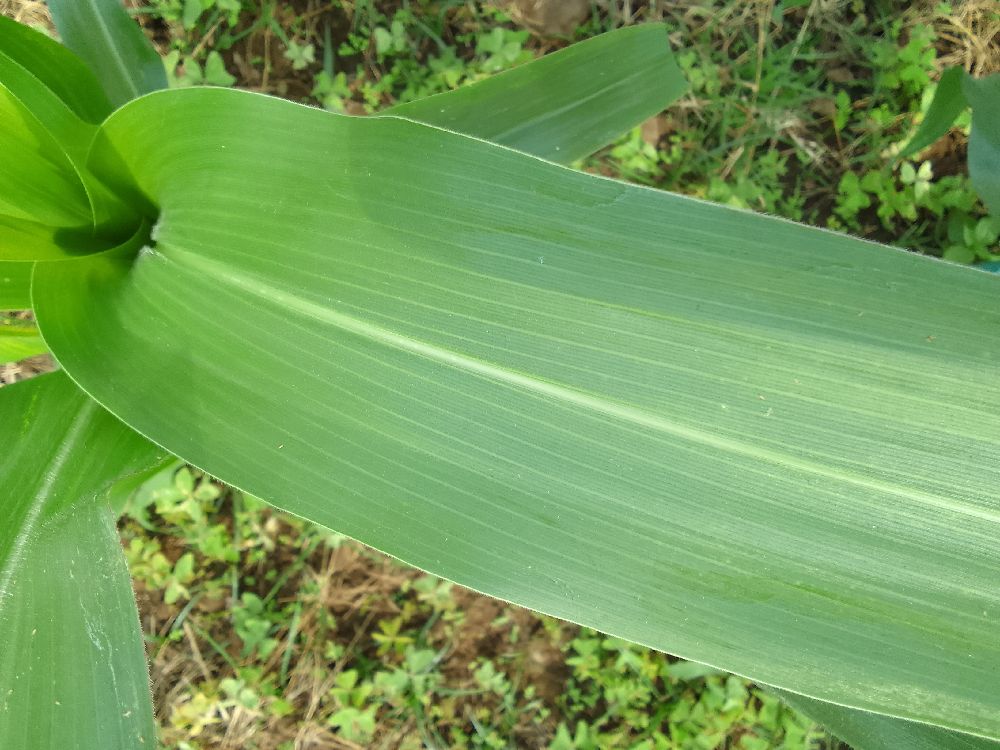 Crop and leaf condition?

maize, healthy
